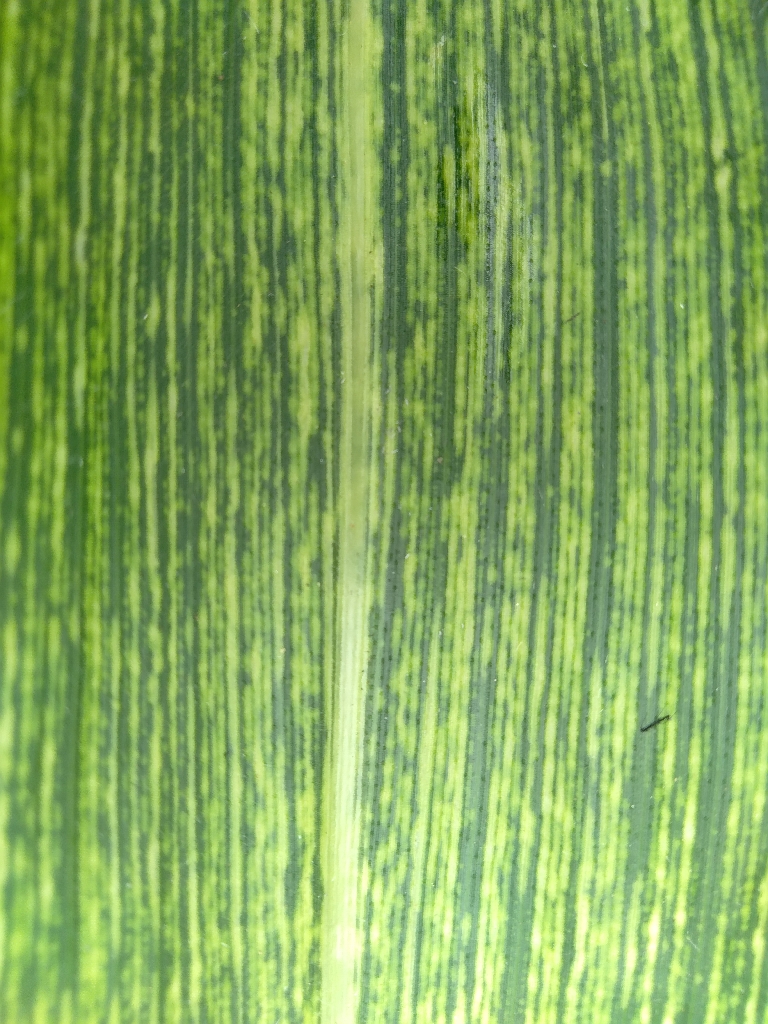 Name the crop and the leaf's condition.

maize, maize streak virus
